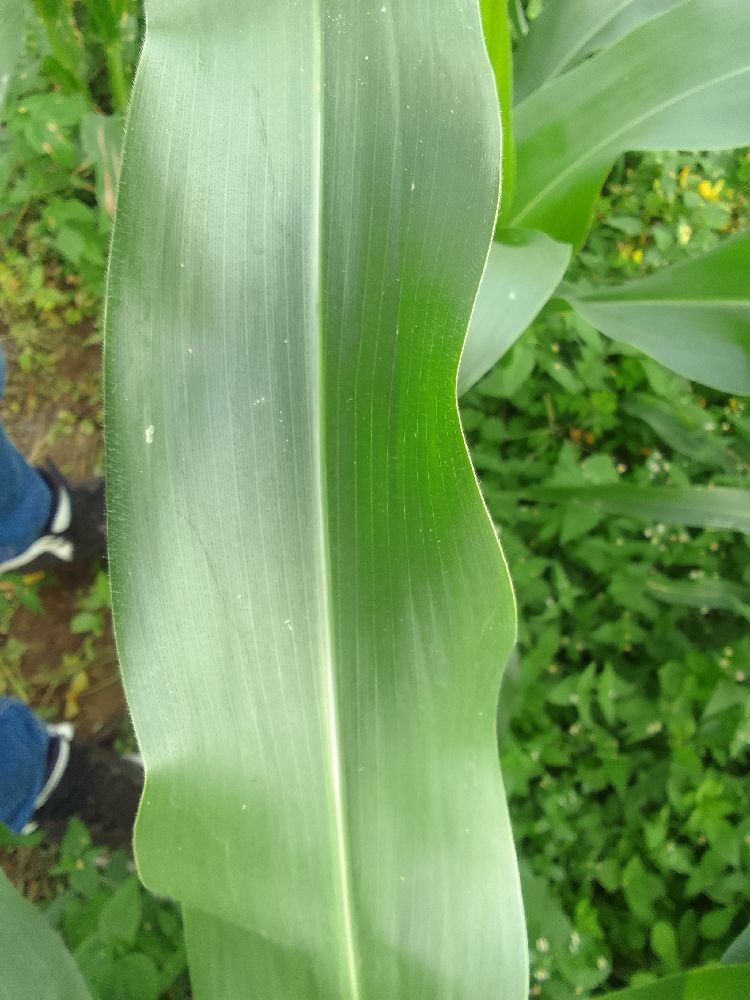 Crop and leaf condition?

maize, healthy
